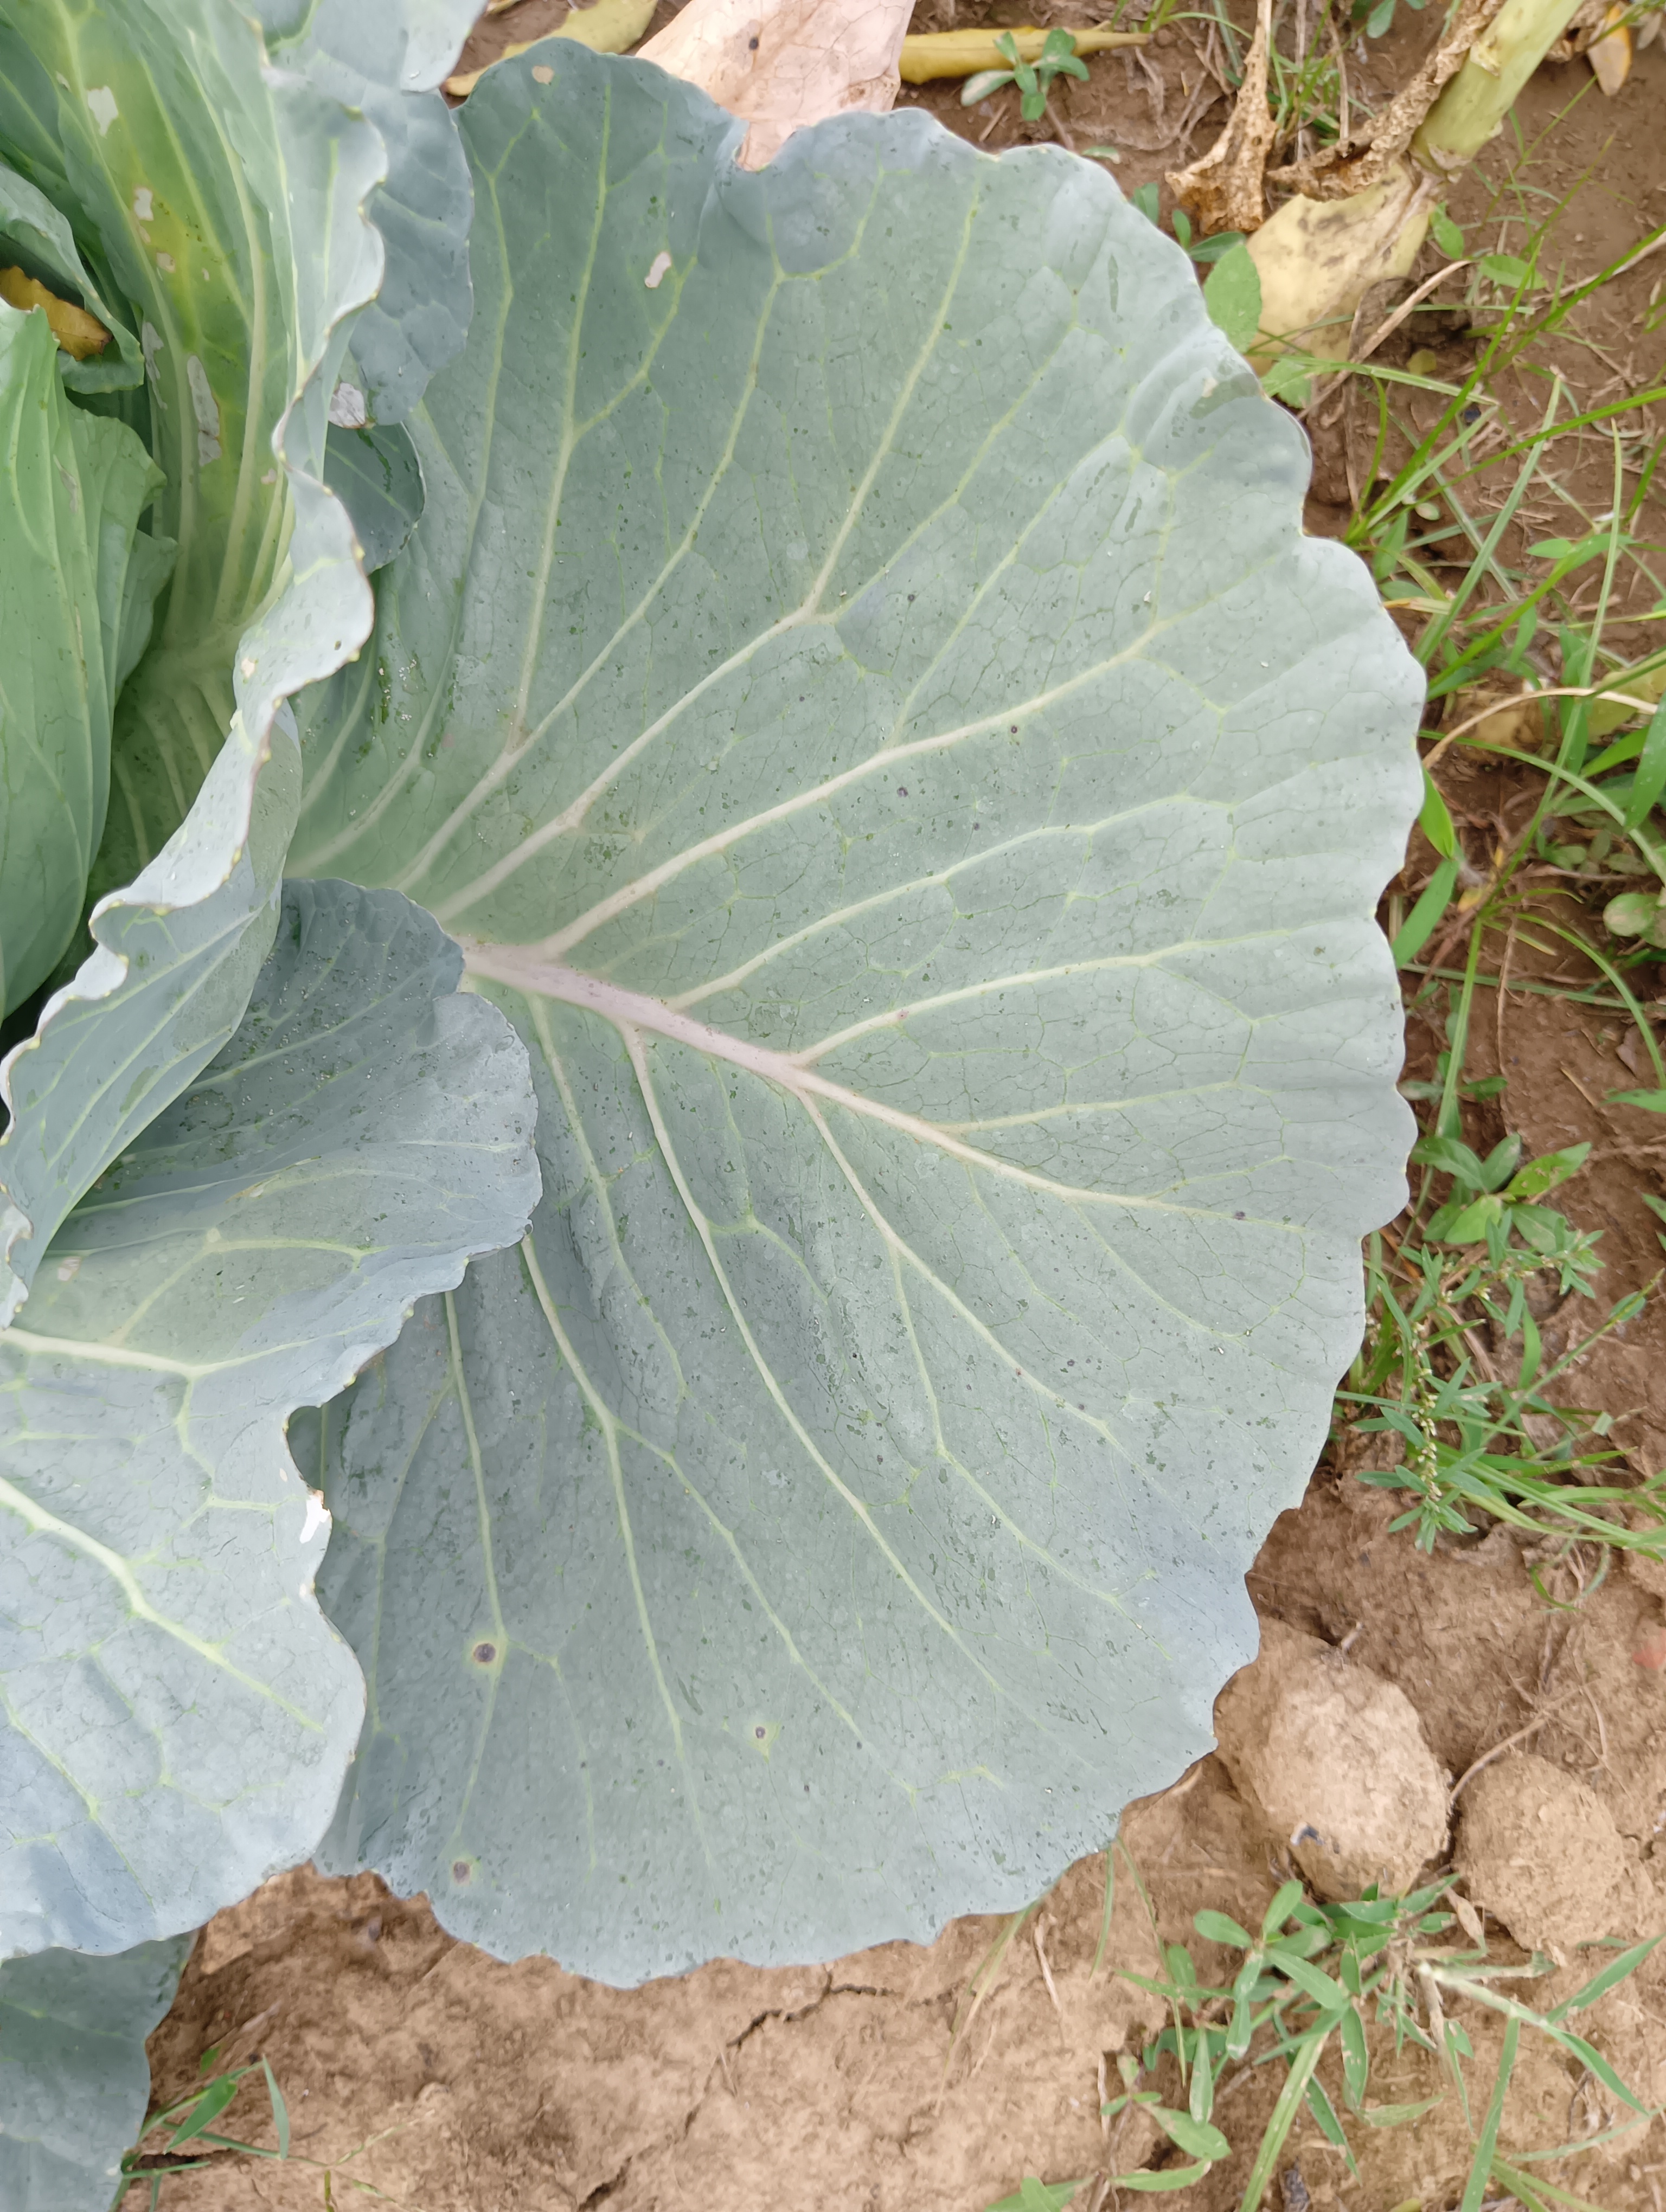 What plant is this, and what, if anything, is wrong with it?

cabbage, healthy
